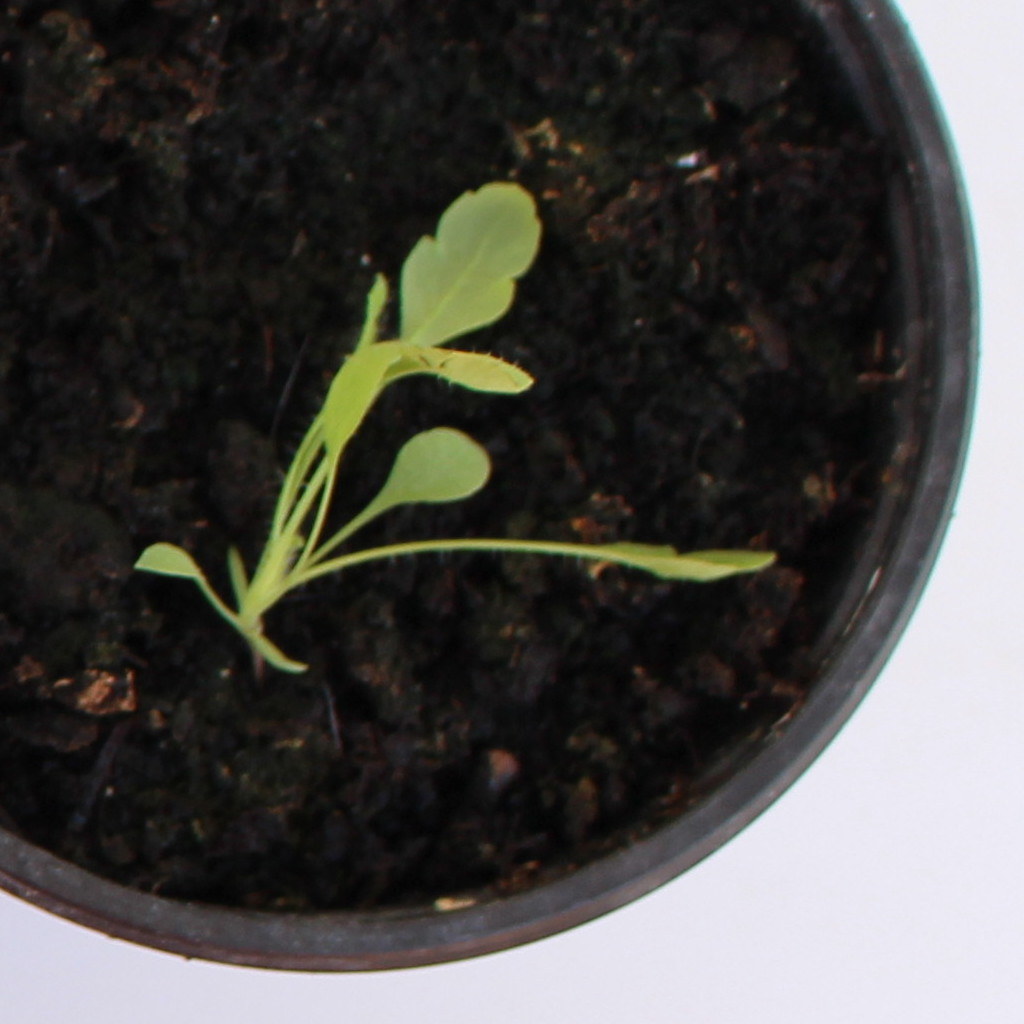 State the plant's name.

Papaver rhoeas
